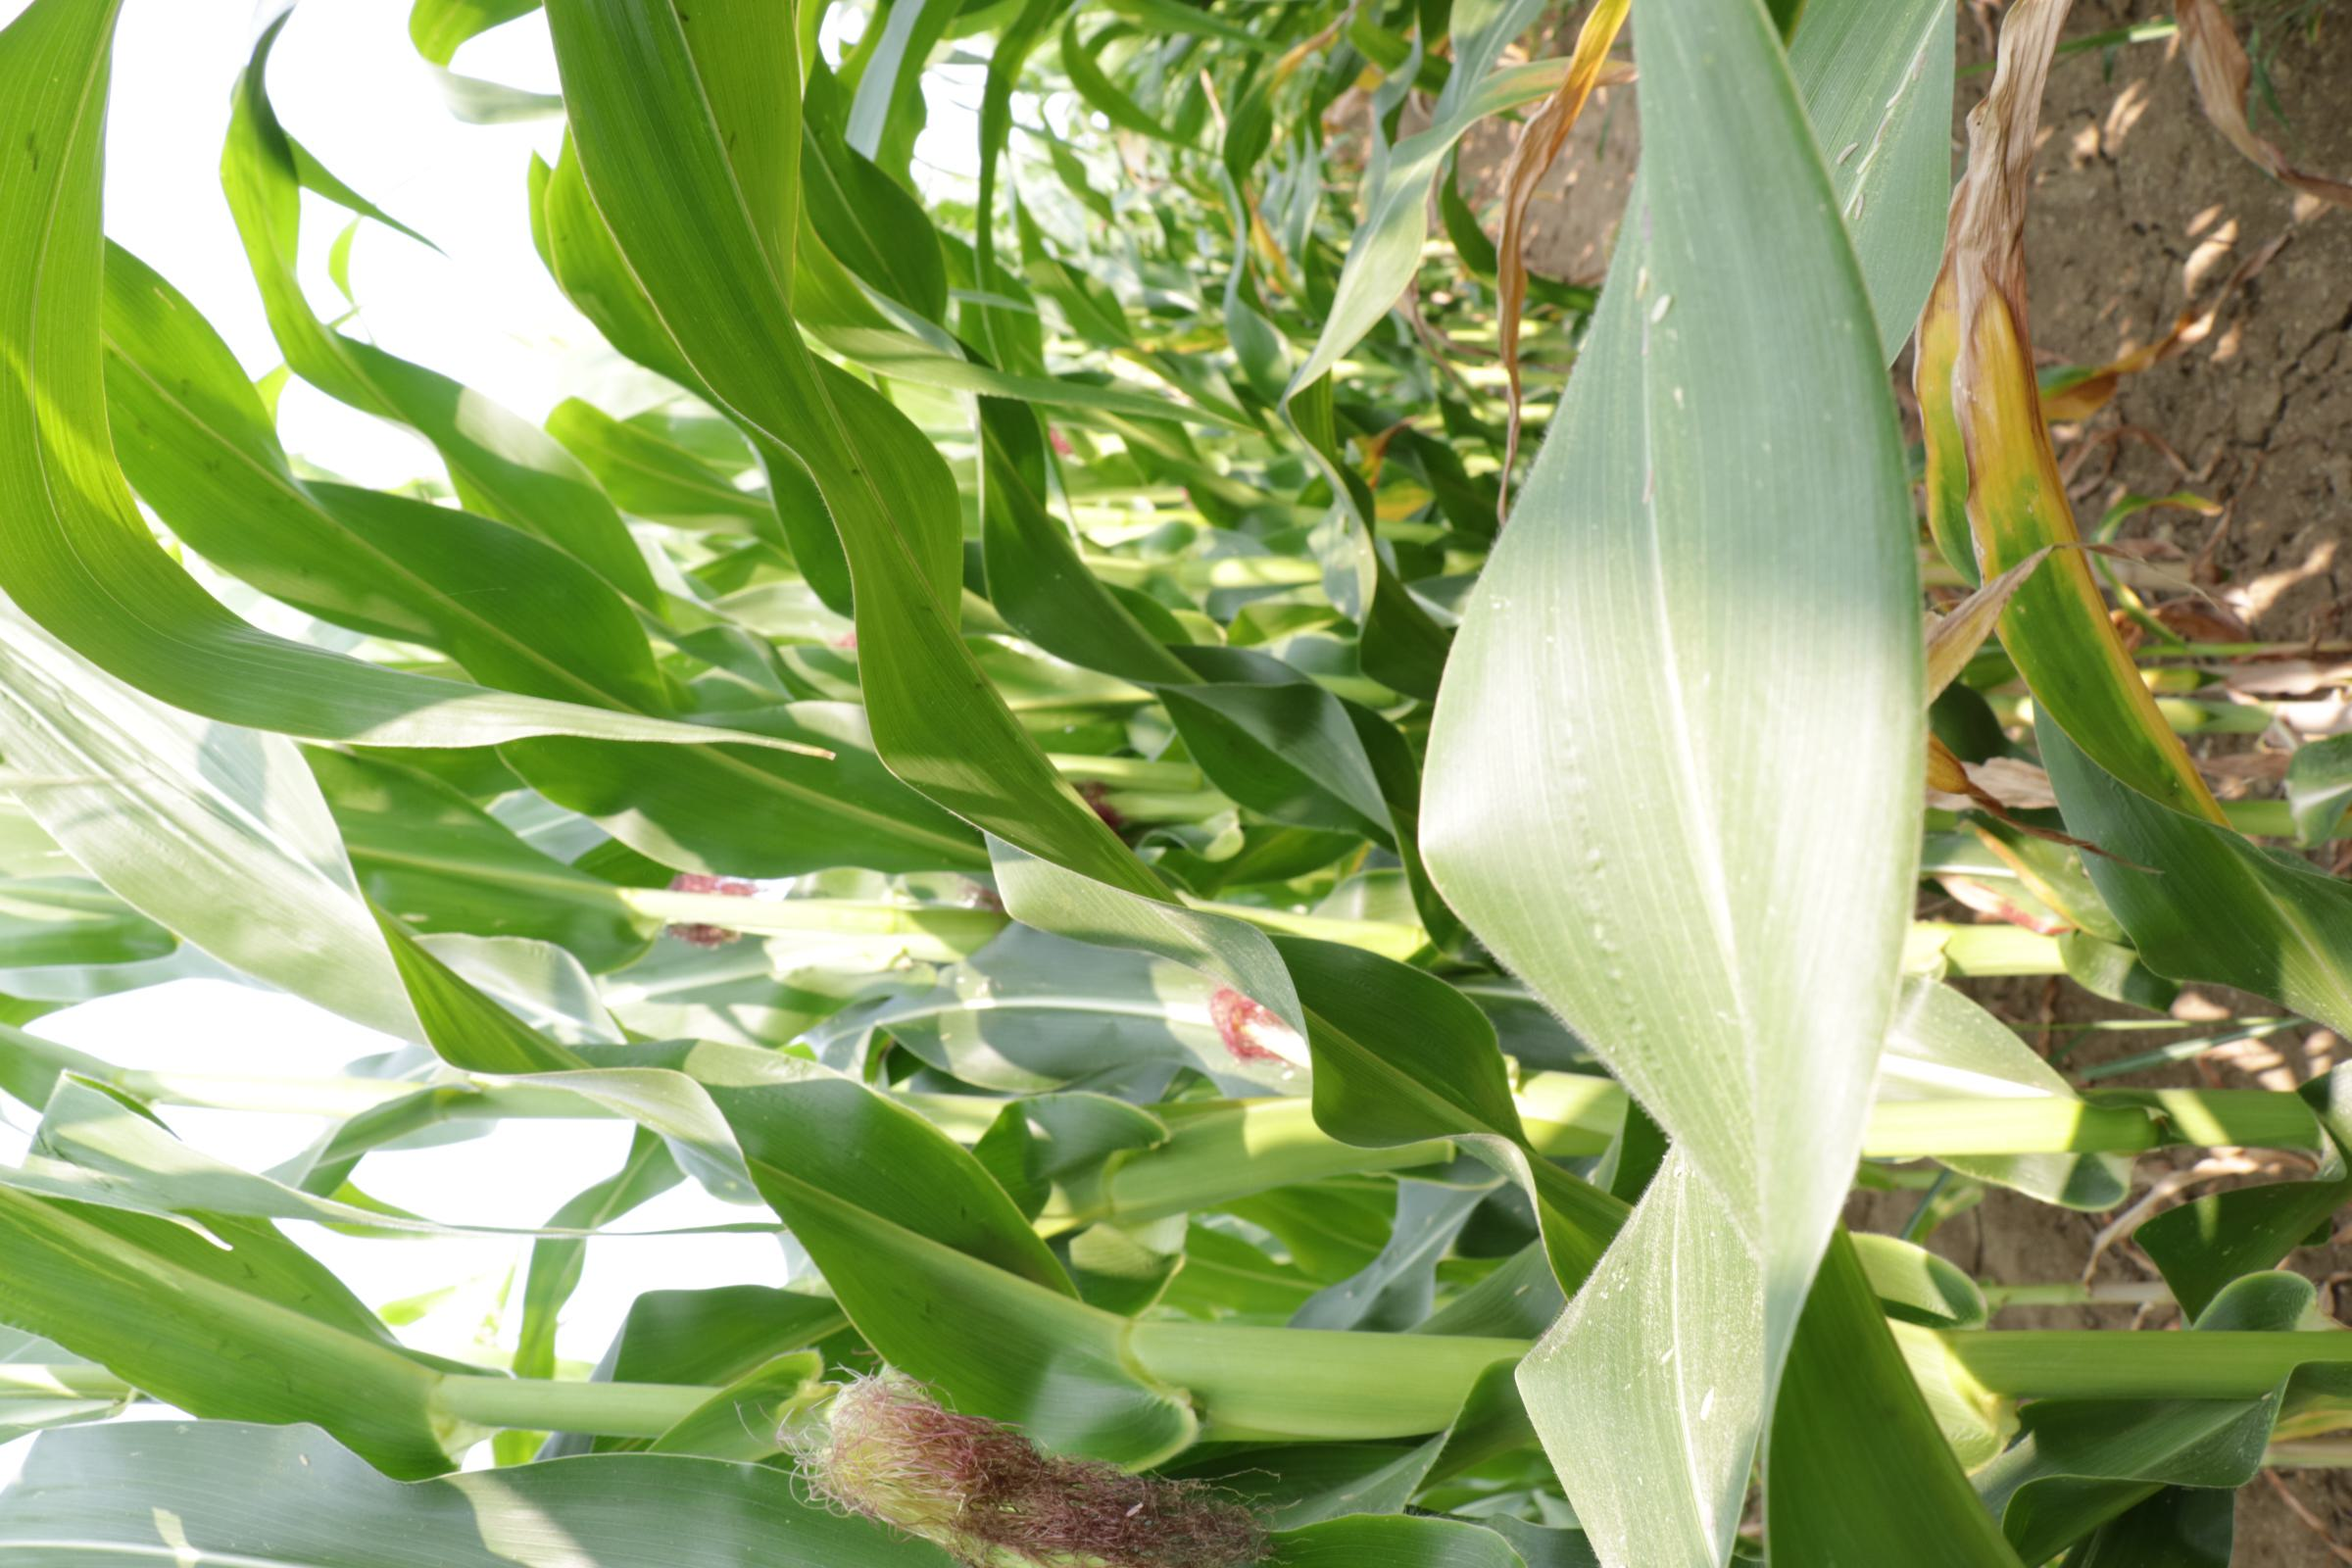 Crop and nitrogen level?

maize, reduced nitrogen fertilisation
